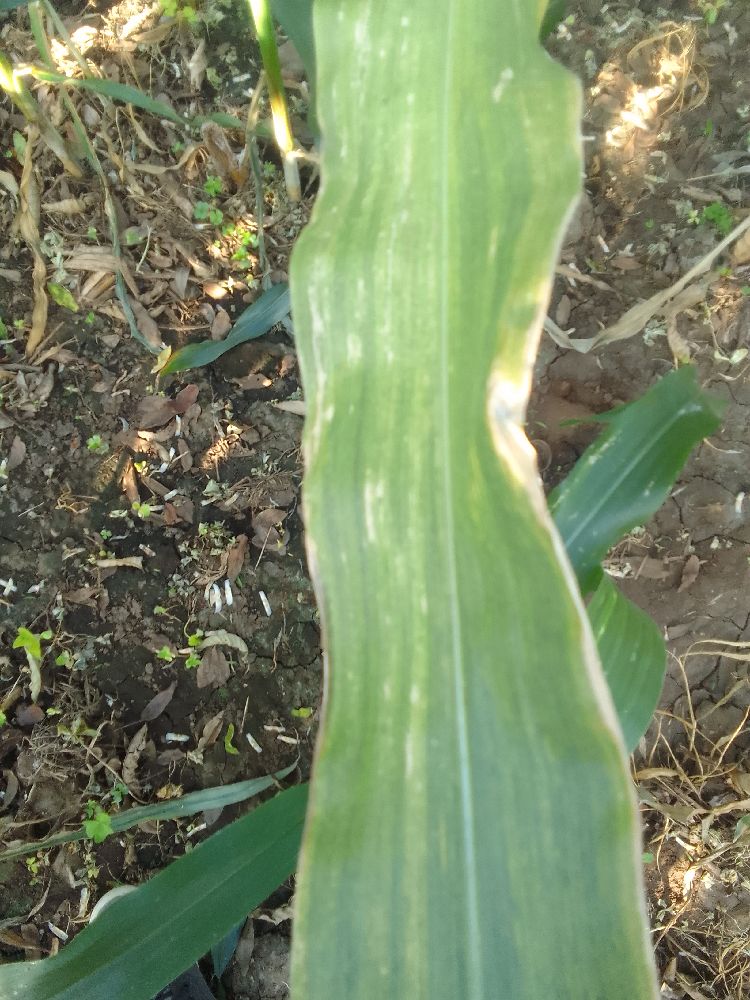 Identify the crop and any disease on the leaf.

maize, maize lethal necrosis
